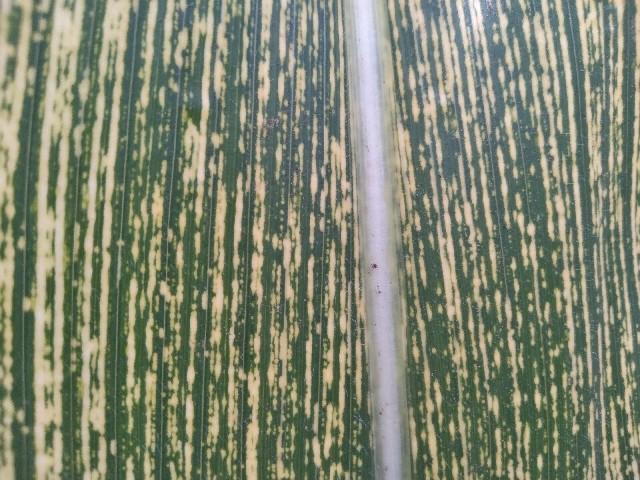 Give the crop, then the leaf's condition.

maize, maize streak virus
